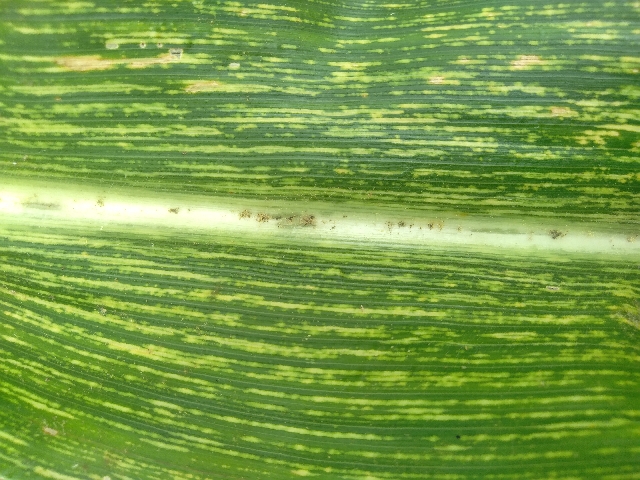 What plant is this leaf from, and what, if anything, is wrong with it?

maize, maize streak virus
